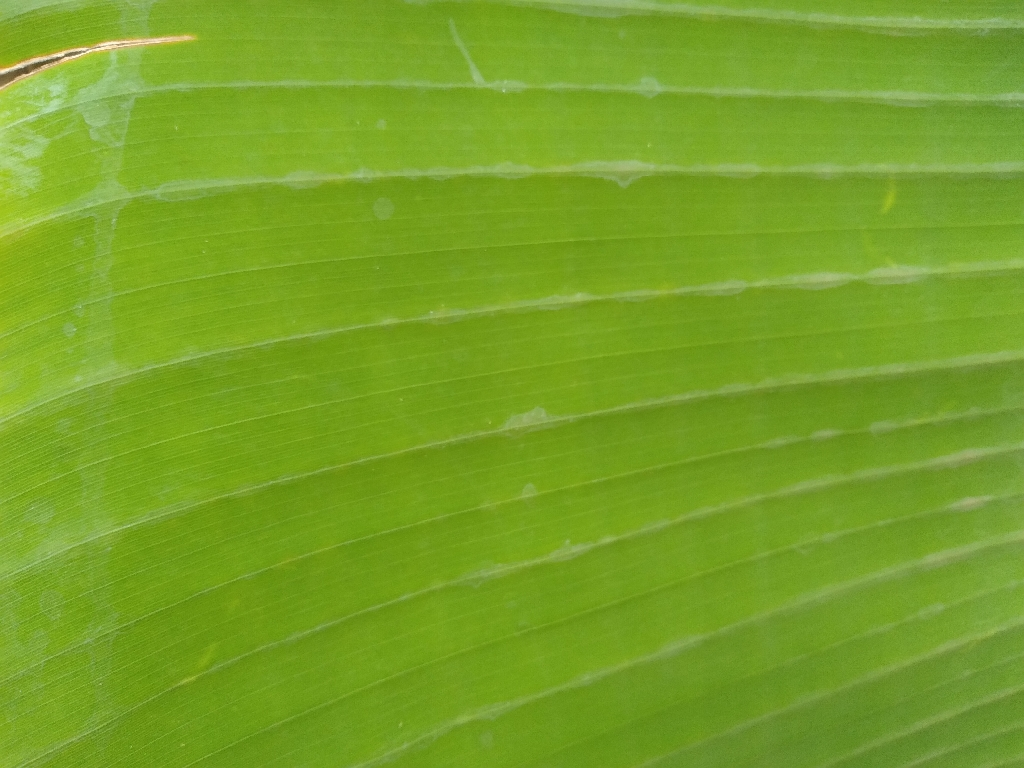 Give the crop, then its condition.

banana, healthy
